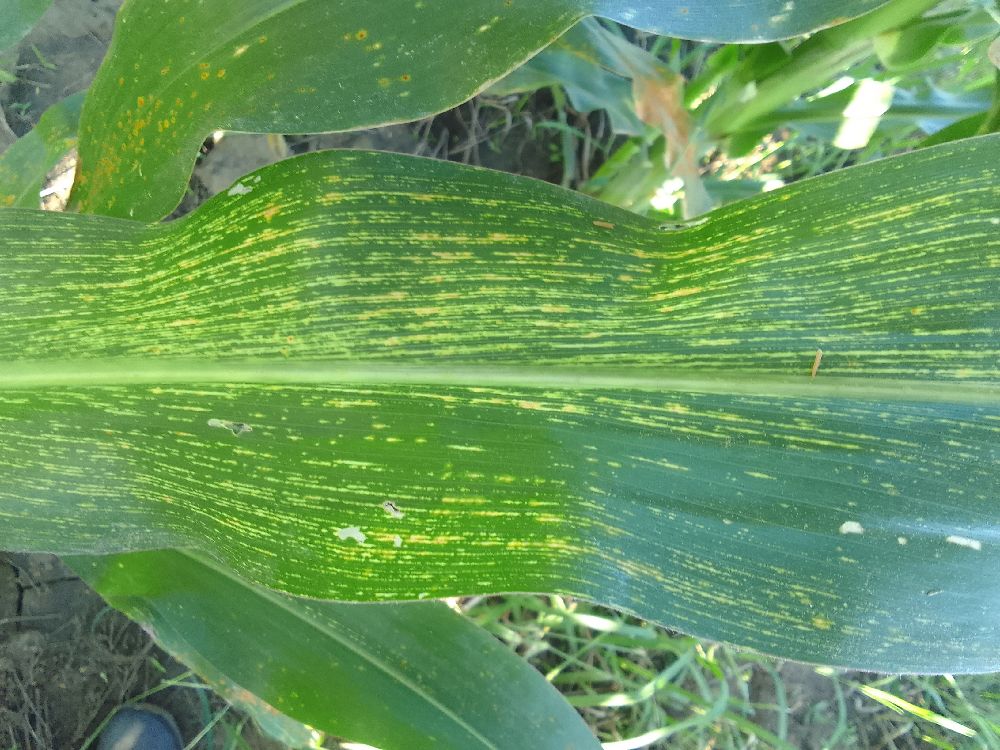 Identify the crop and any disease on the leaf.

maize, maize streak virus
